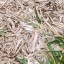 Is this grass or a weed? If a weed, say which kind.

grass
